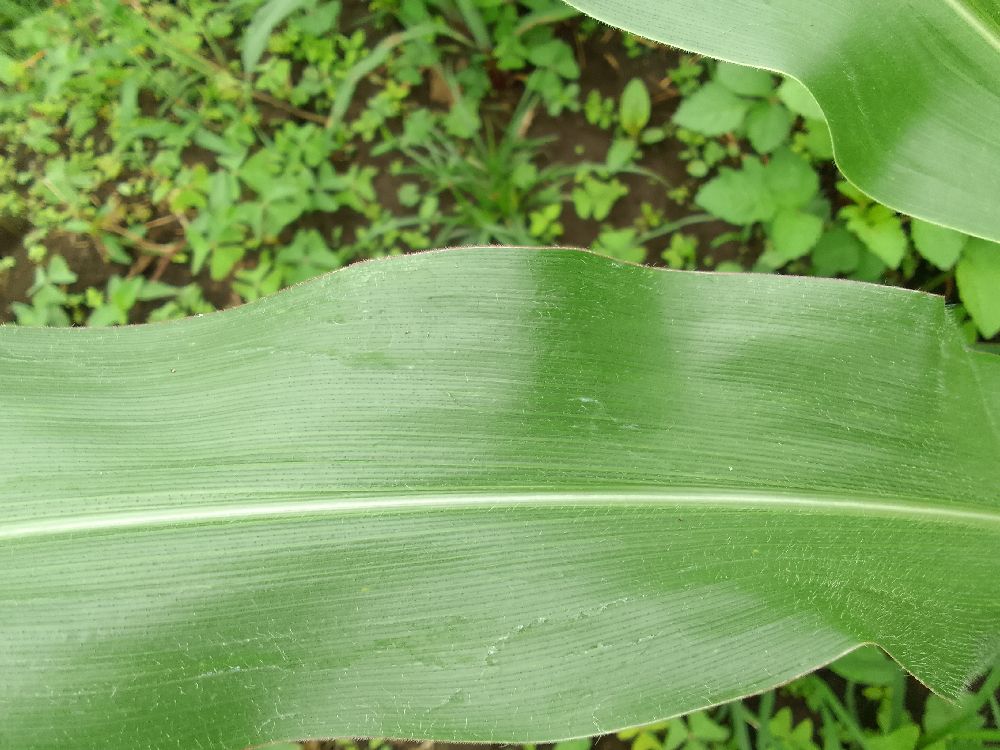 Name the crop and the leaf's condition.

maize, healthy
